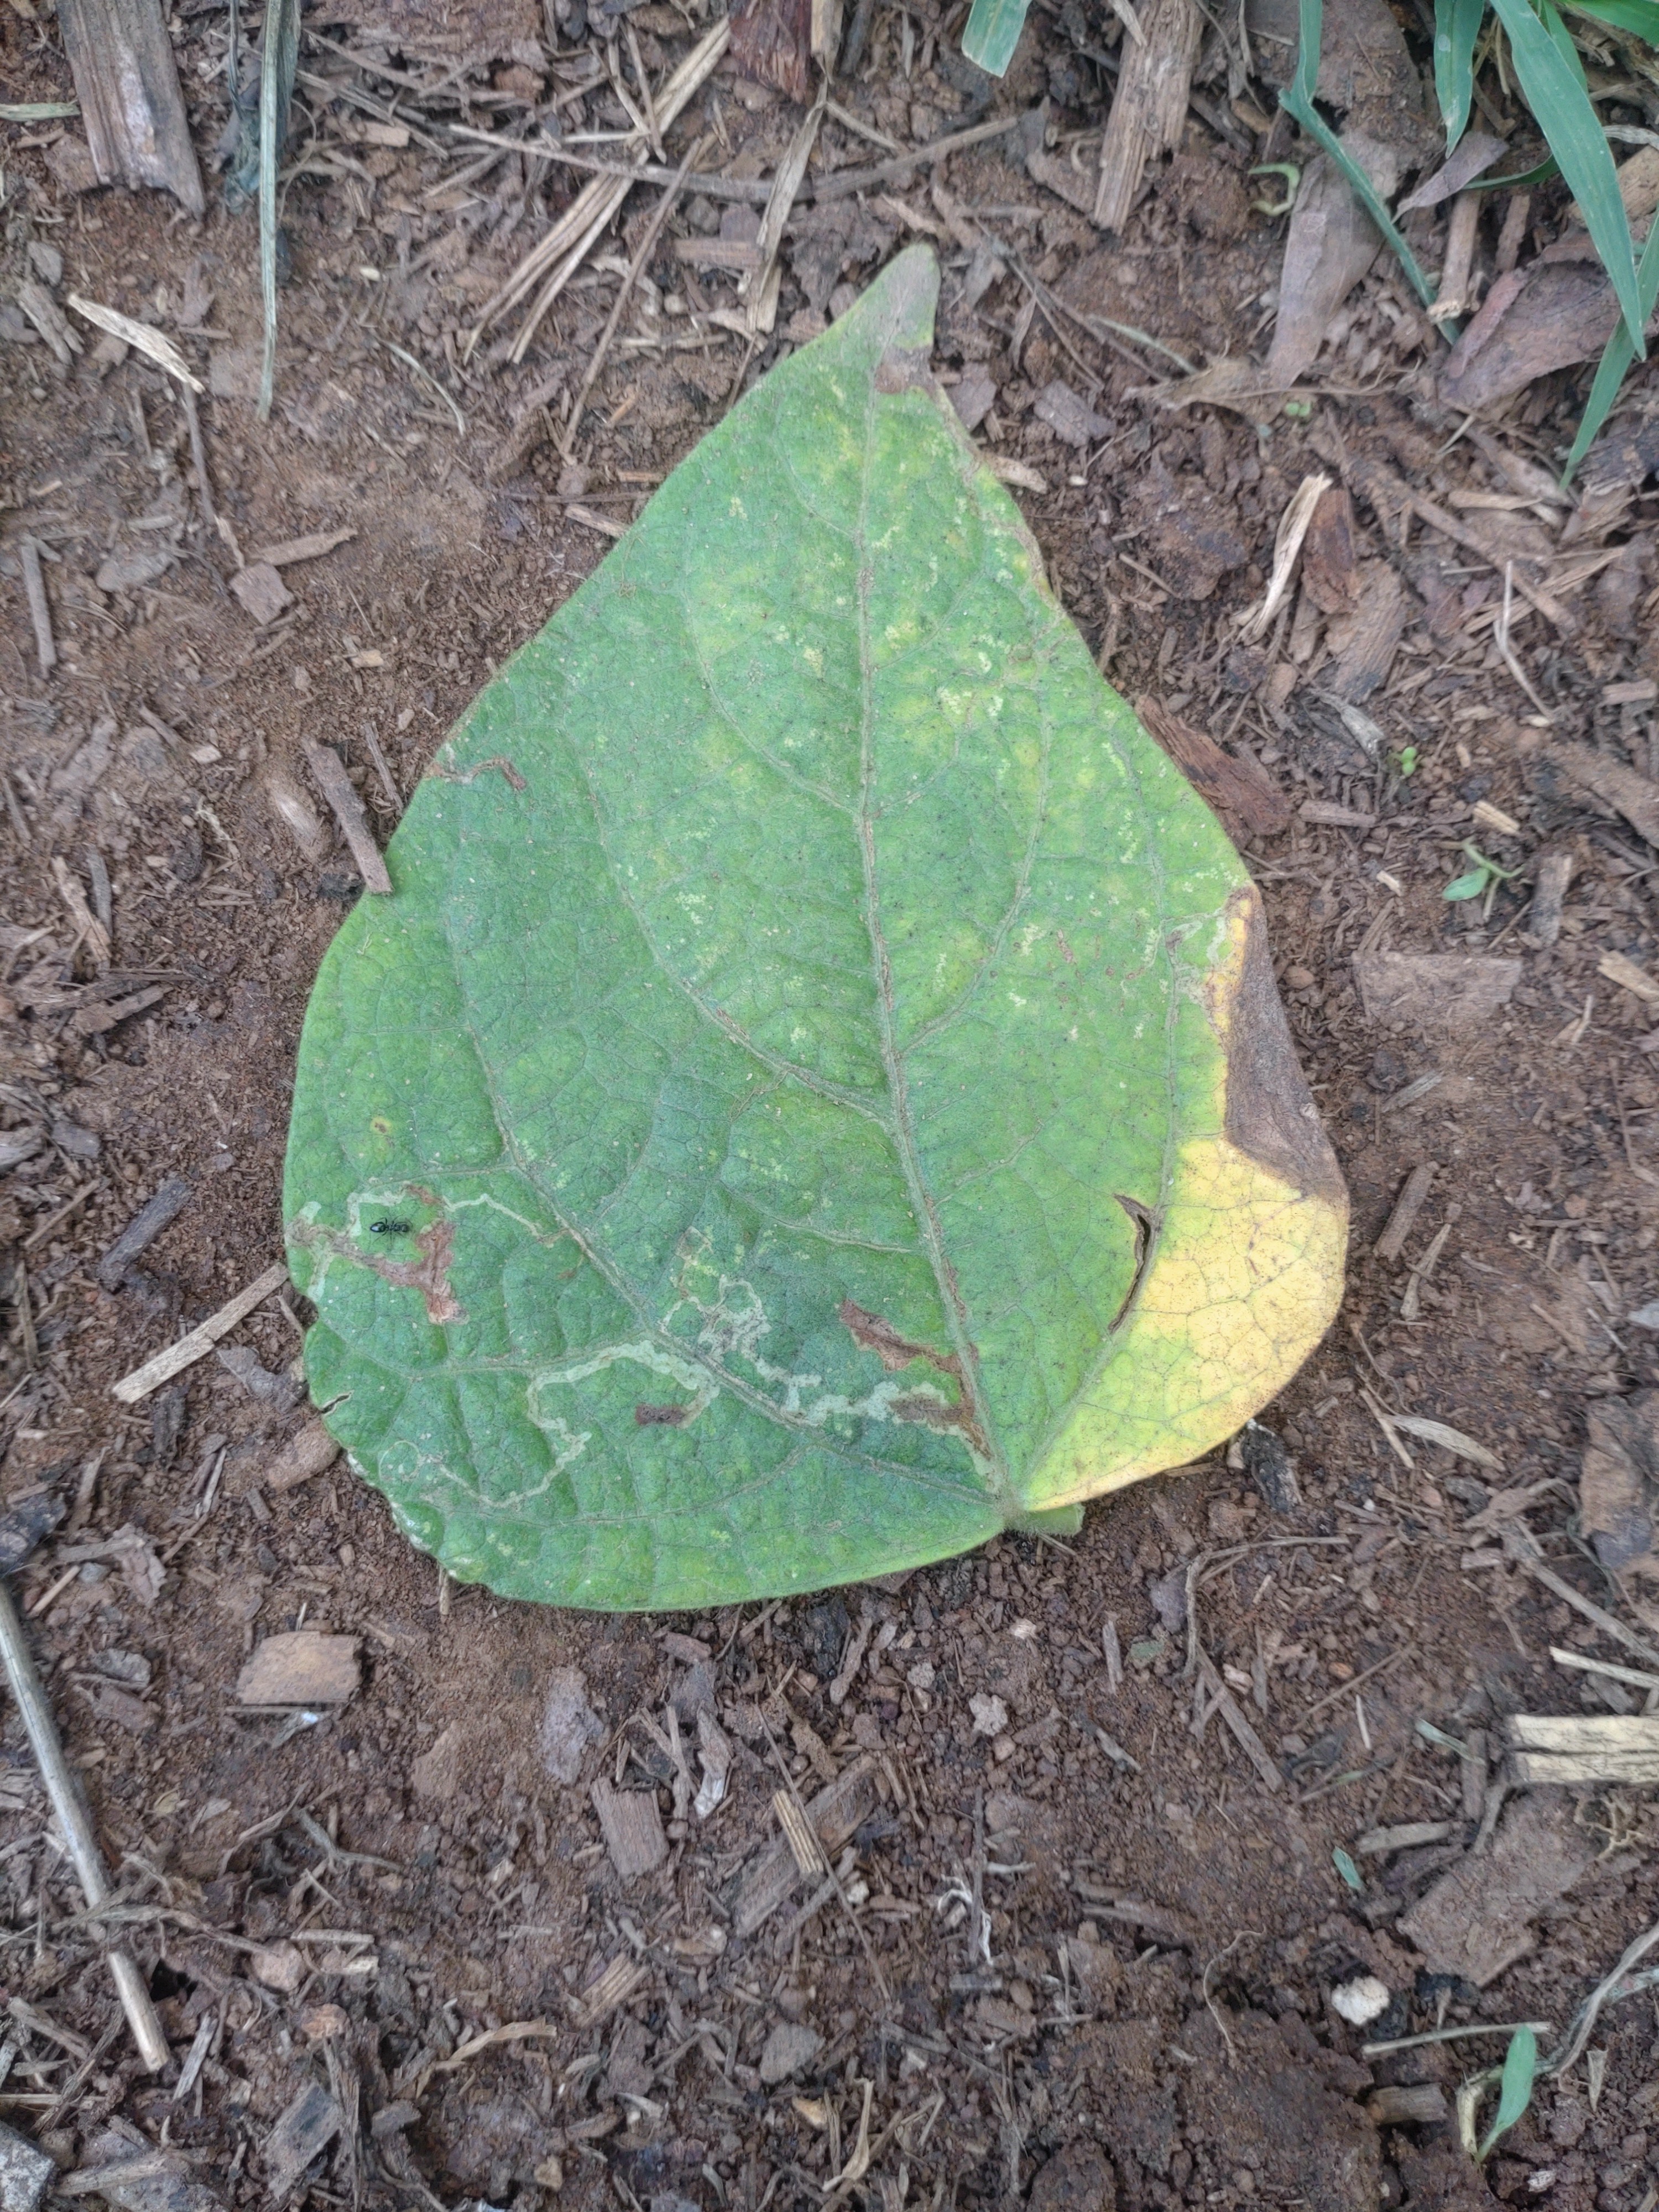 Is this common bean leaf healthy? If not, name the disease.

rust
